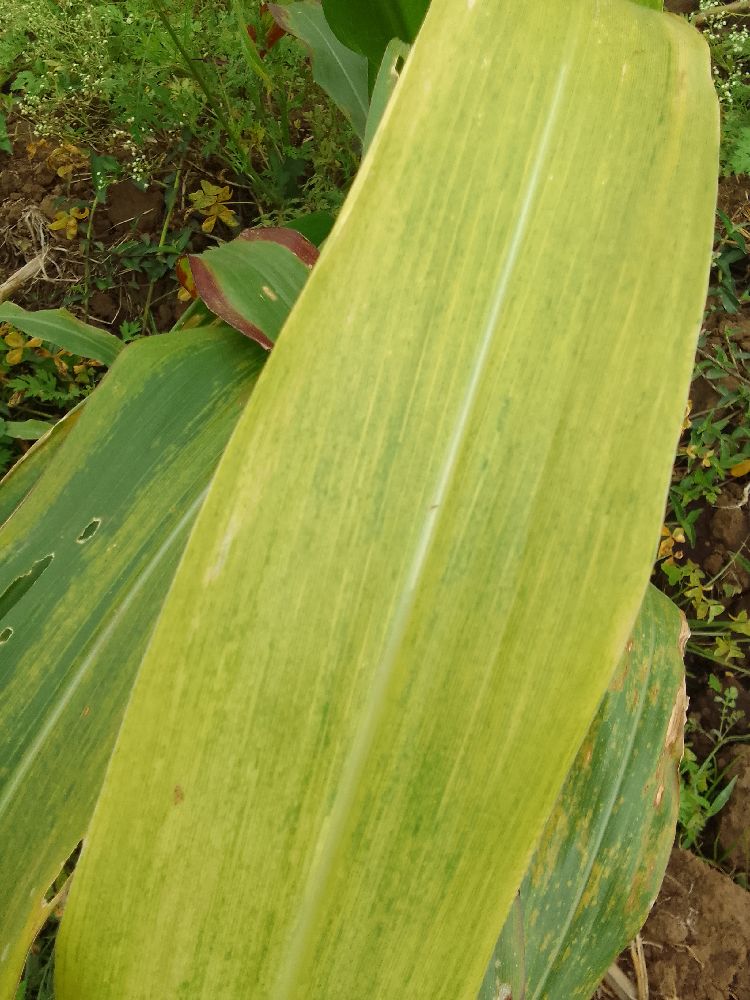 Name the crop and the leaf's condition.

maize, maize lethal necrosis
